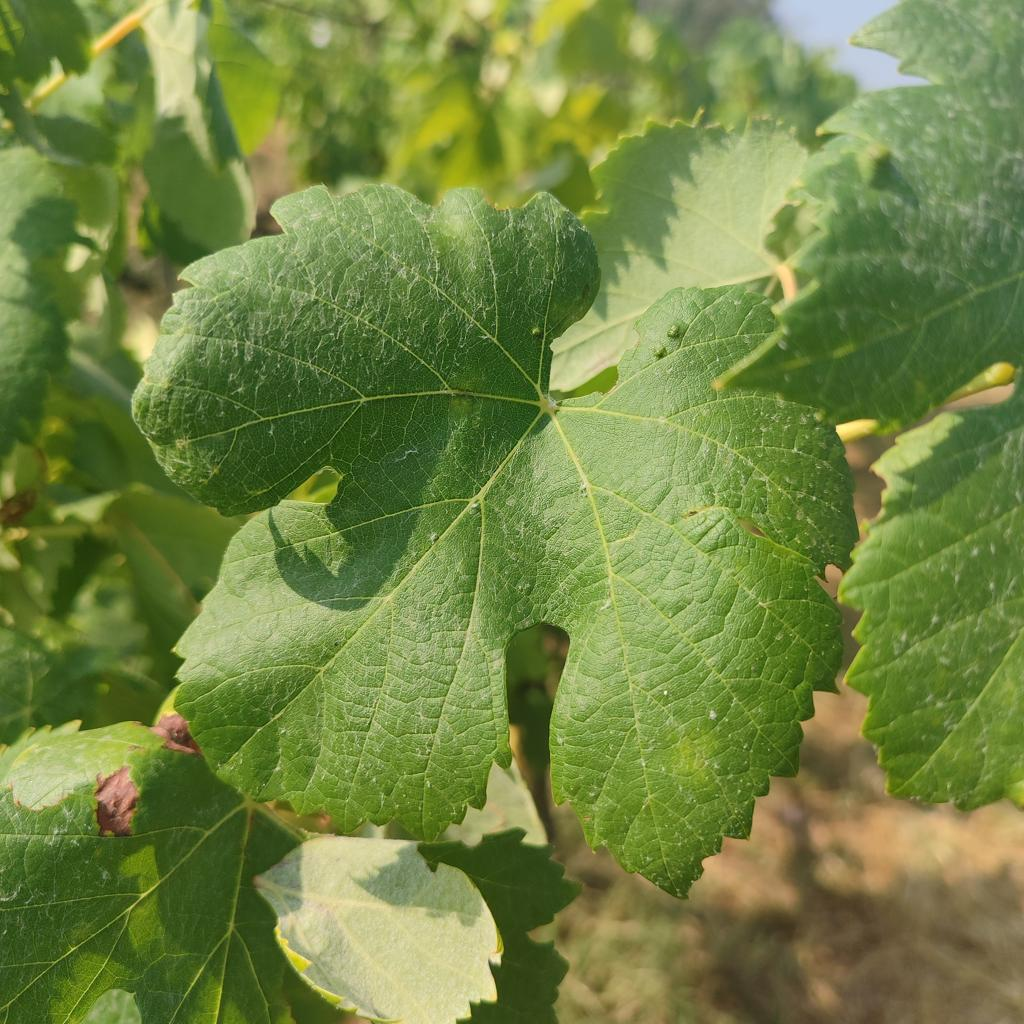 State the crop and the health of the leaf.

grapevine, healthy
